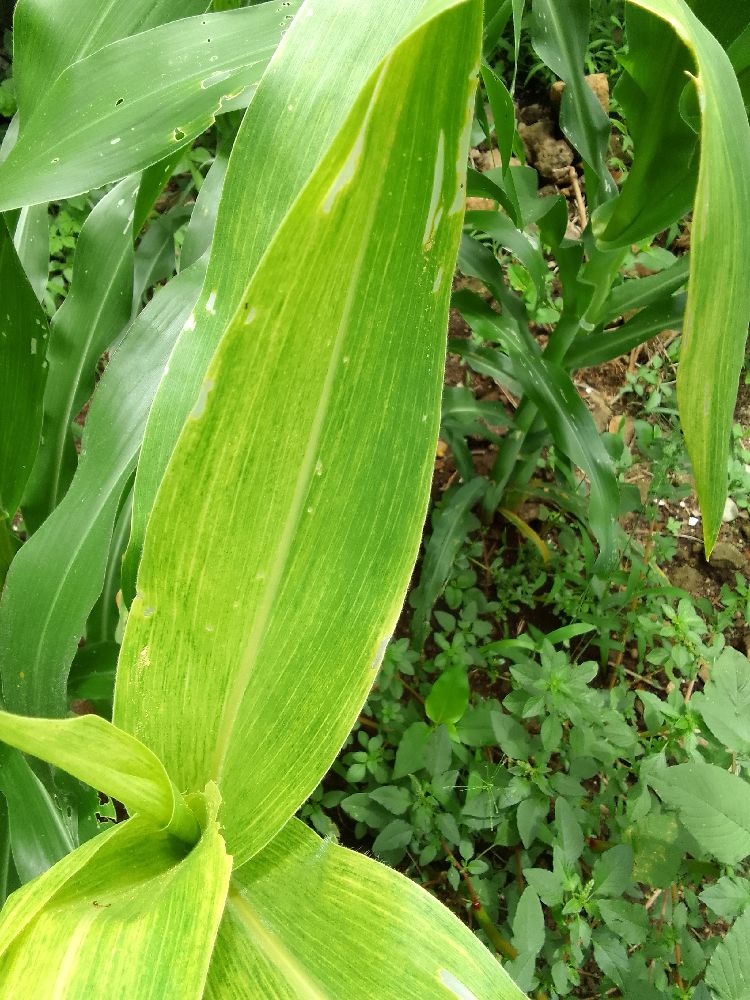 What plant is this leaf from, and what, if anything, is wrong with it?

maize, maize lethal necrosis
